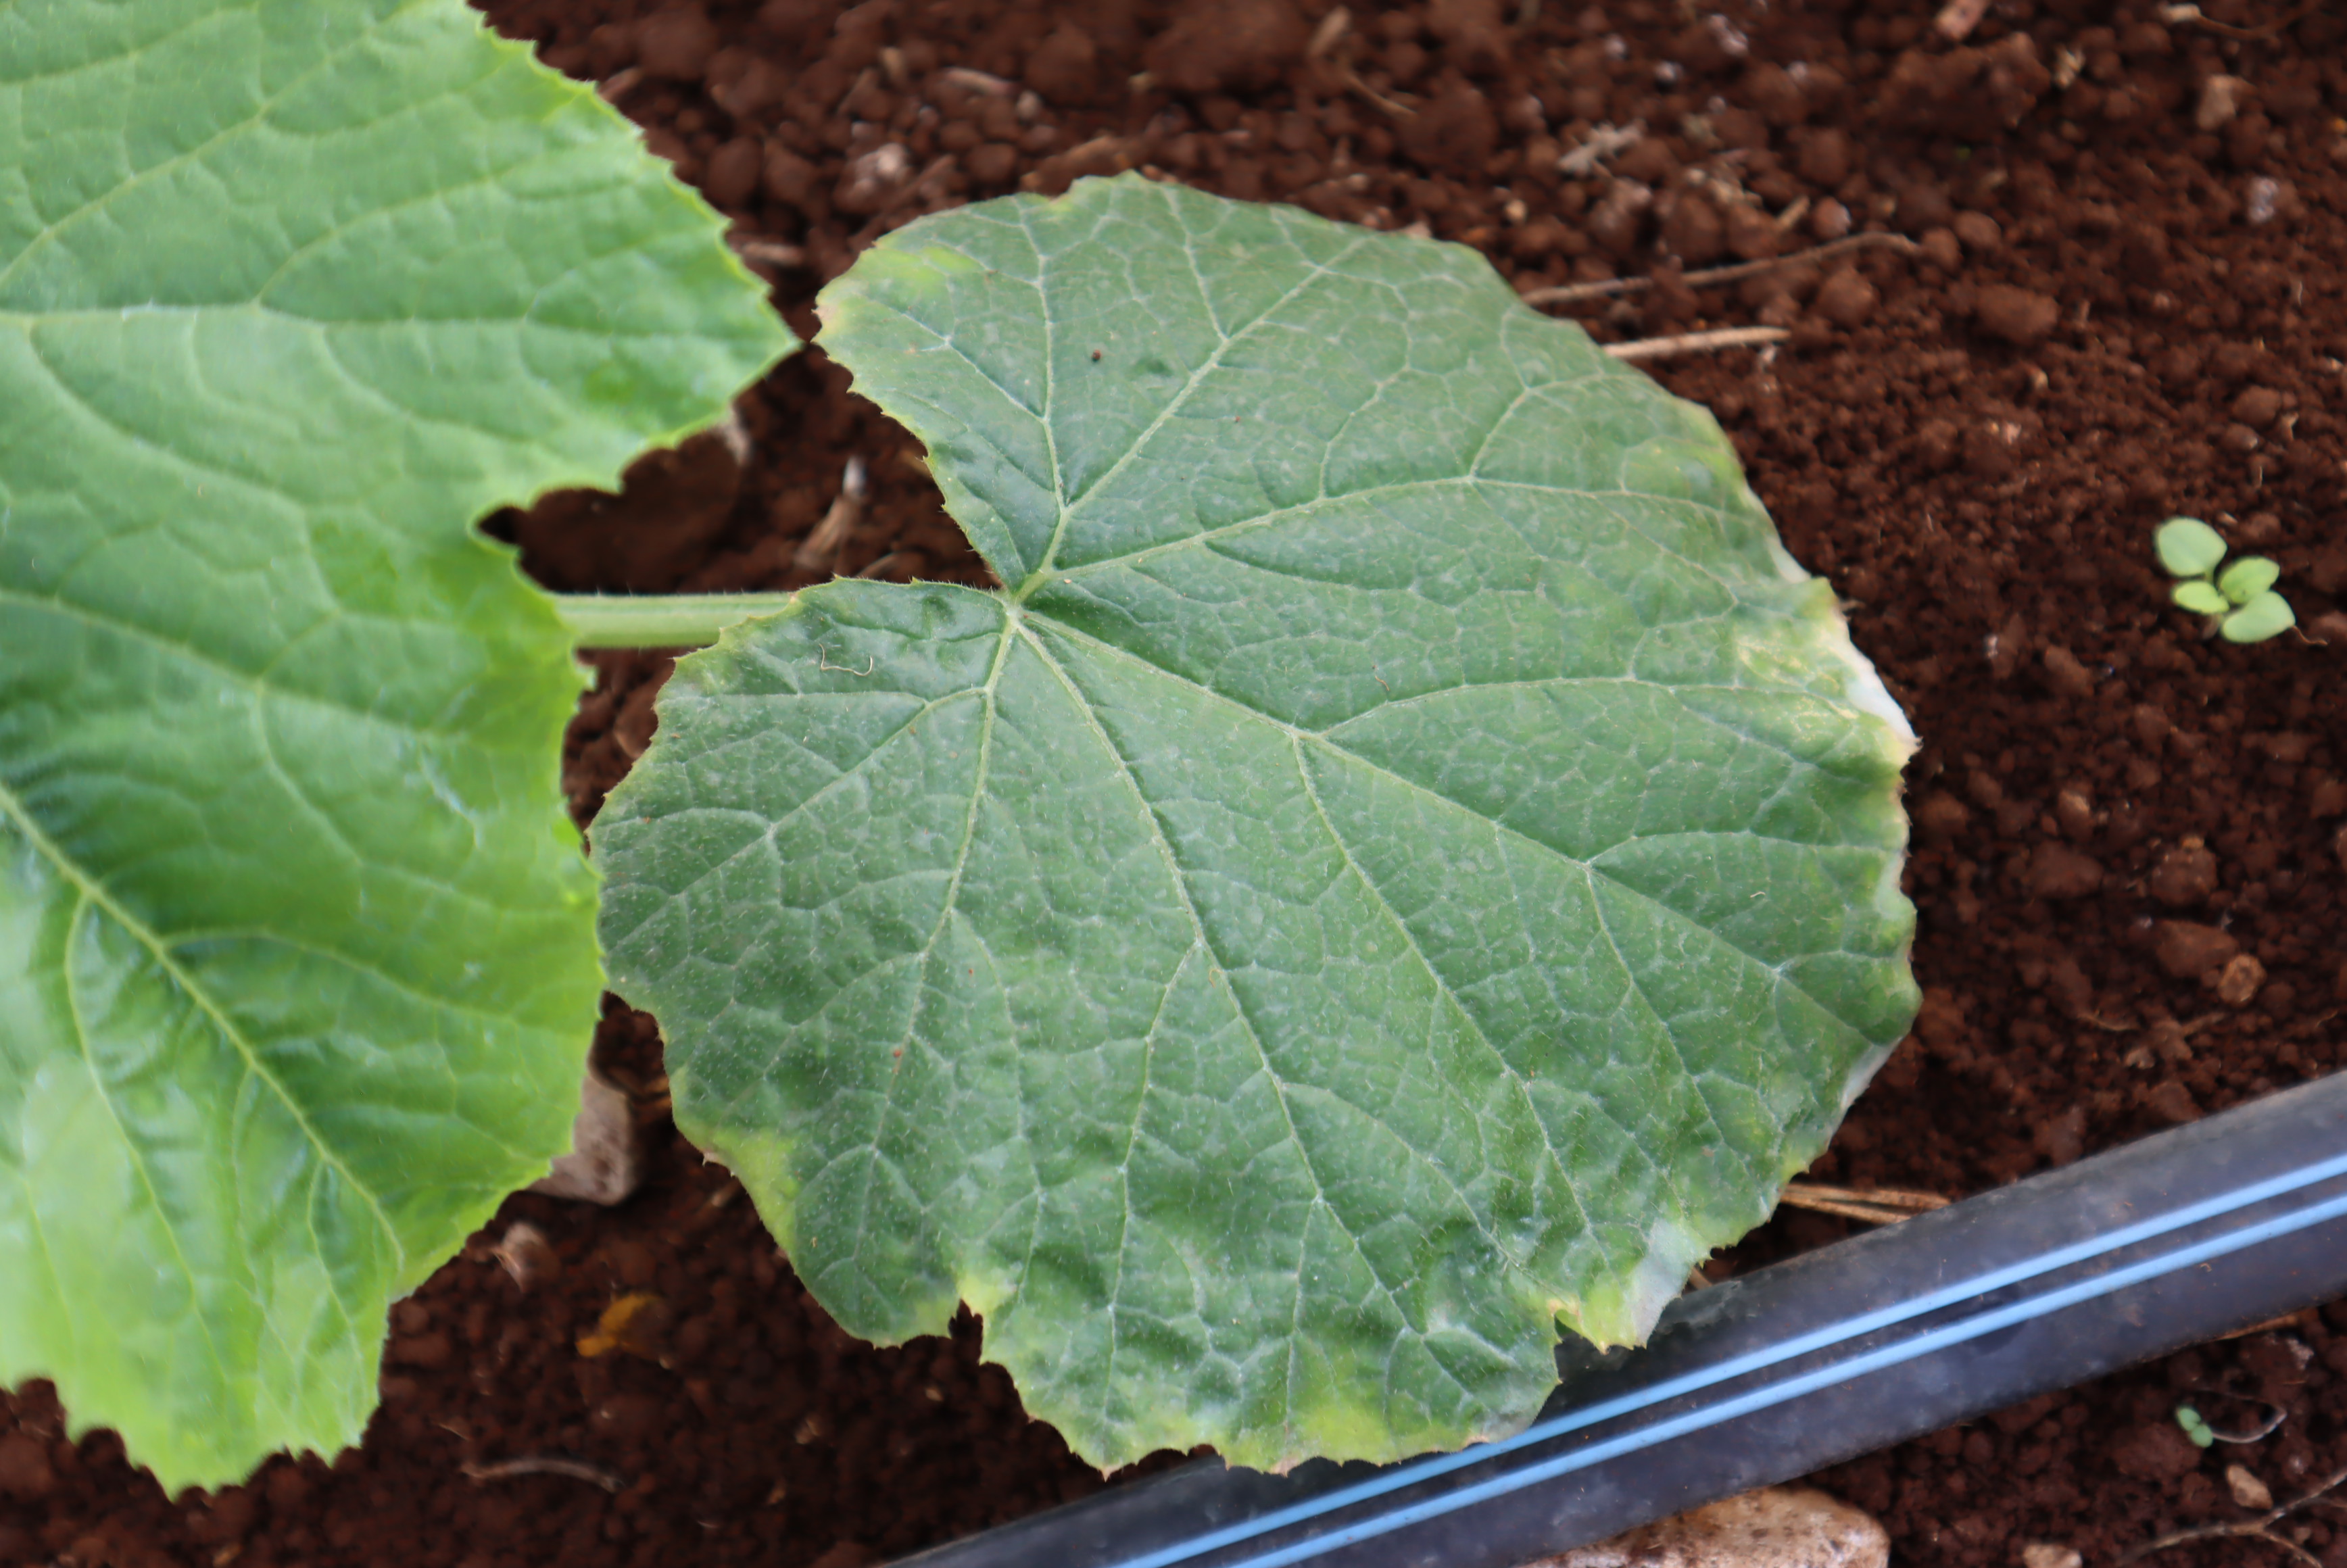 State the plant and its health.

zucchini, healthy
